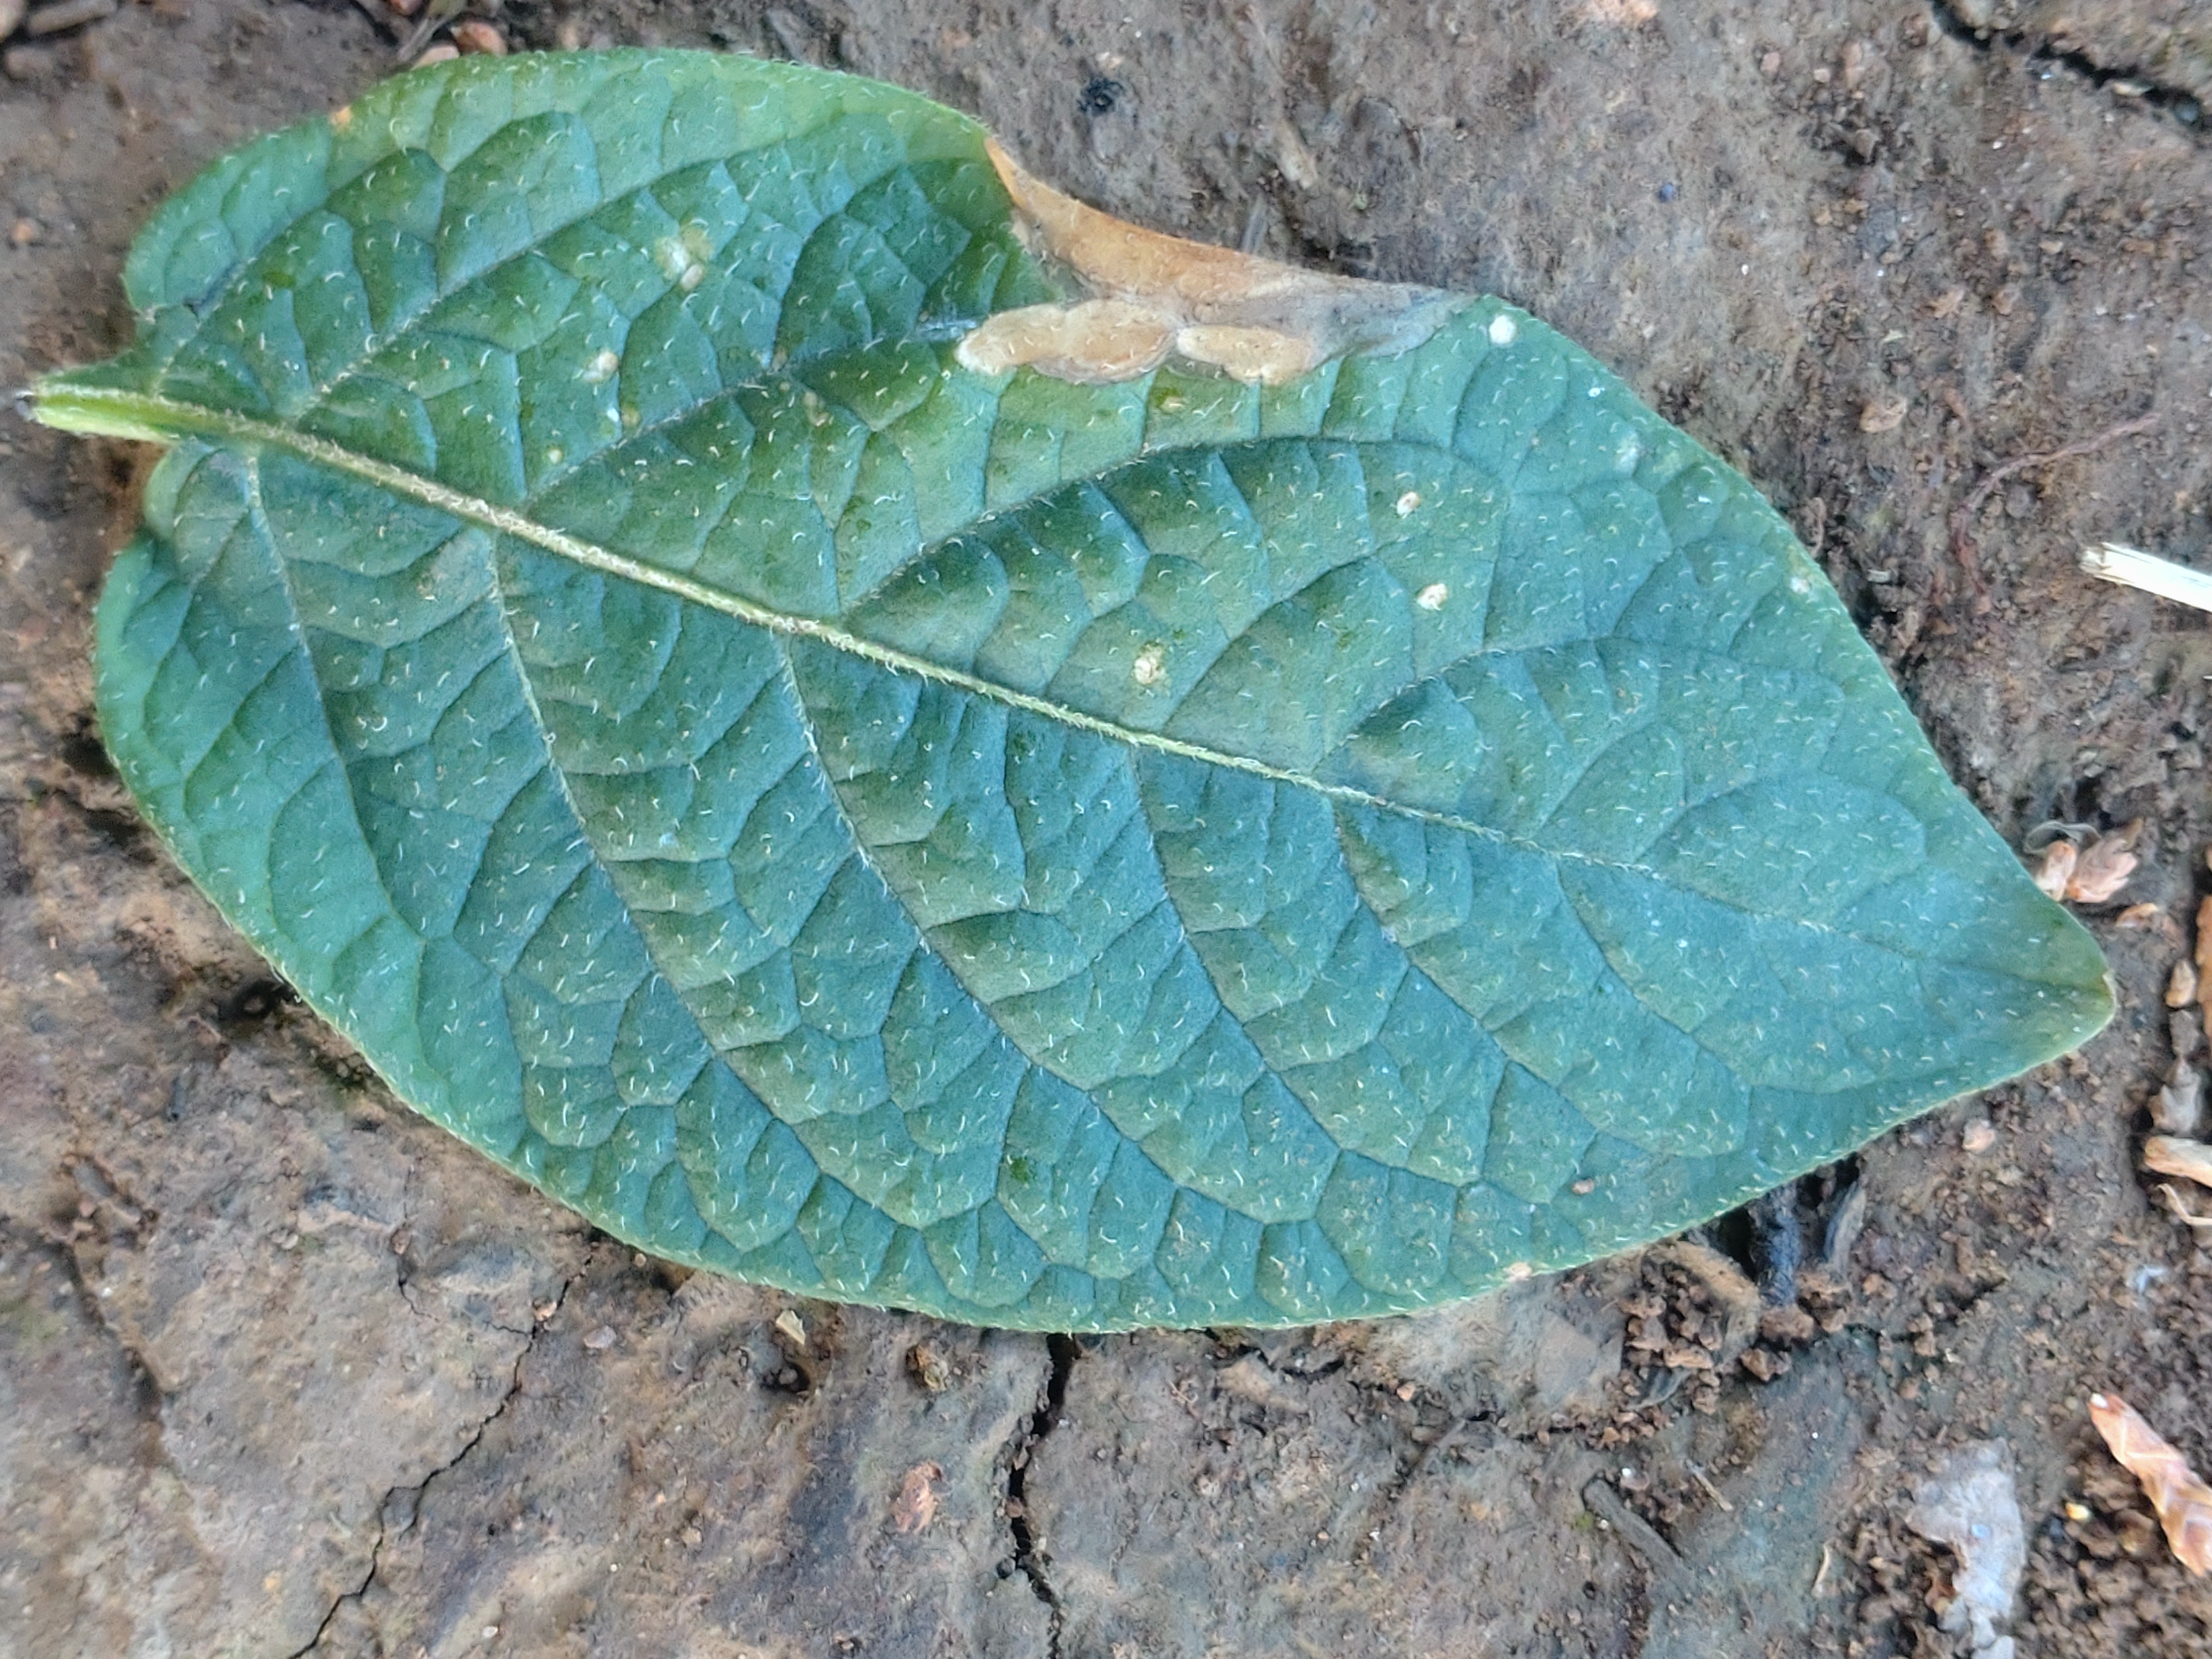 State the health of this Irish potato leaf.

early blight
